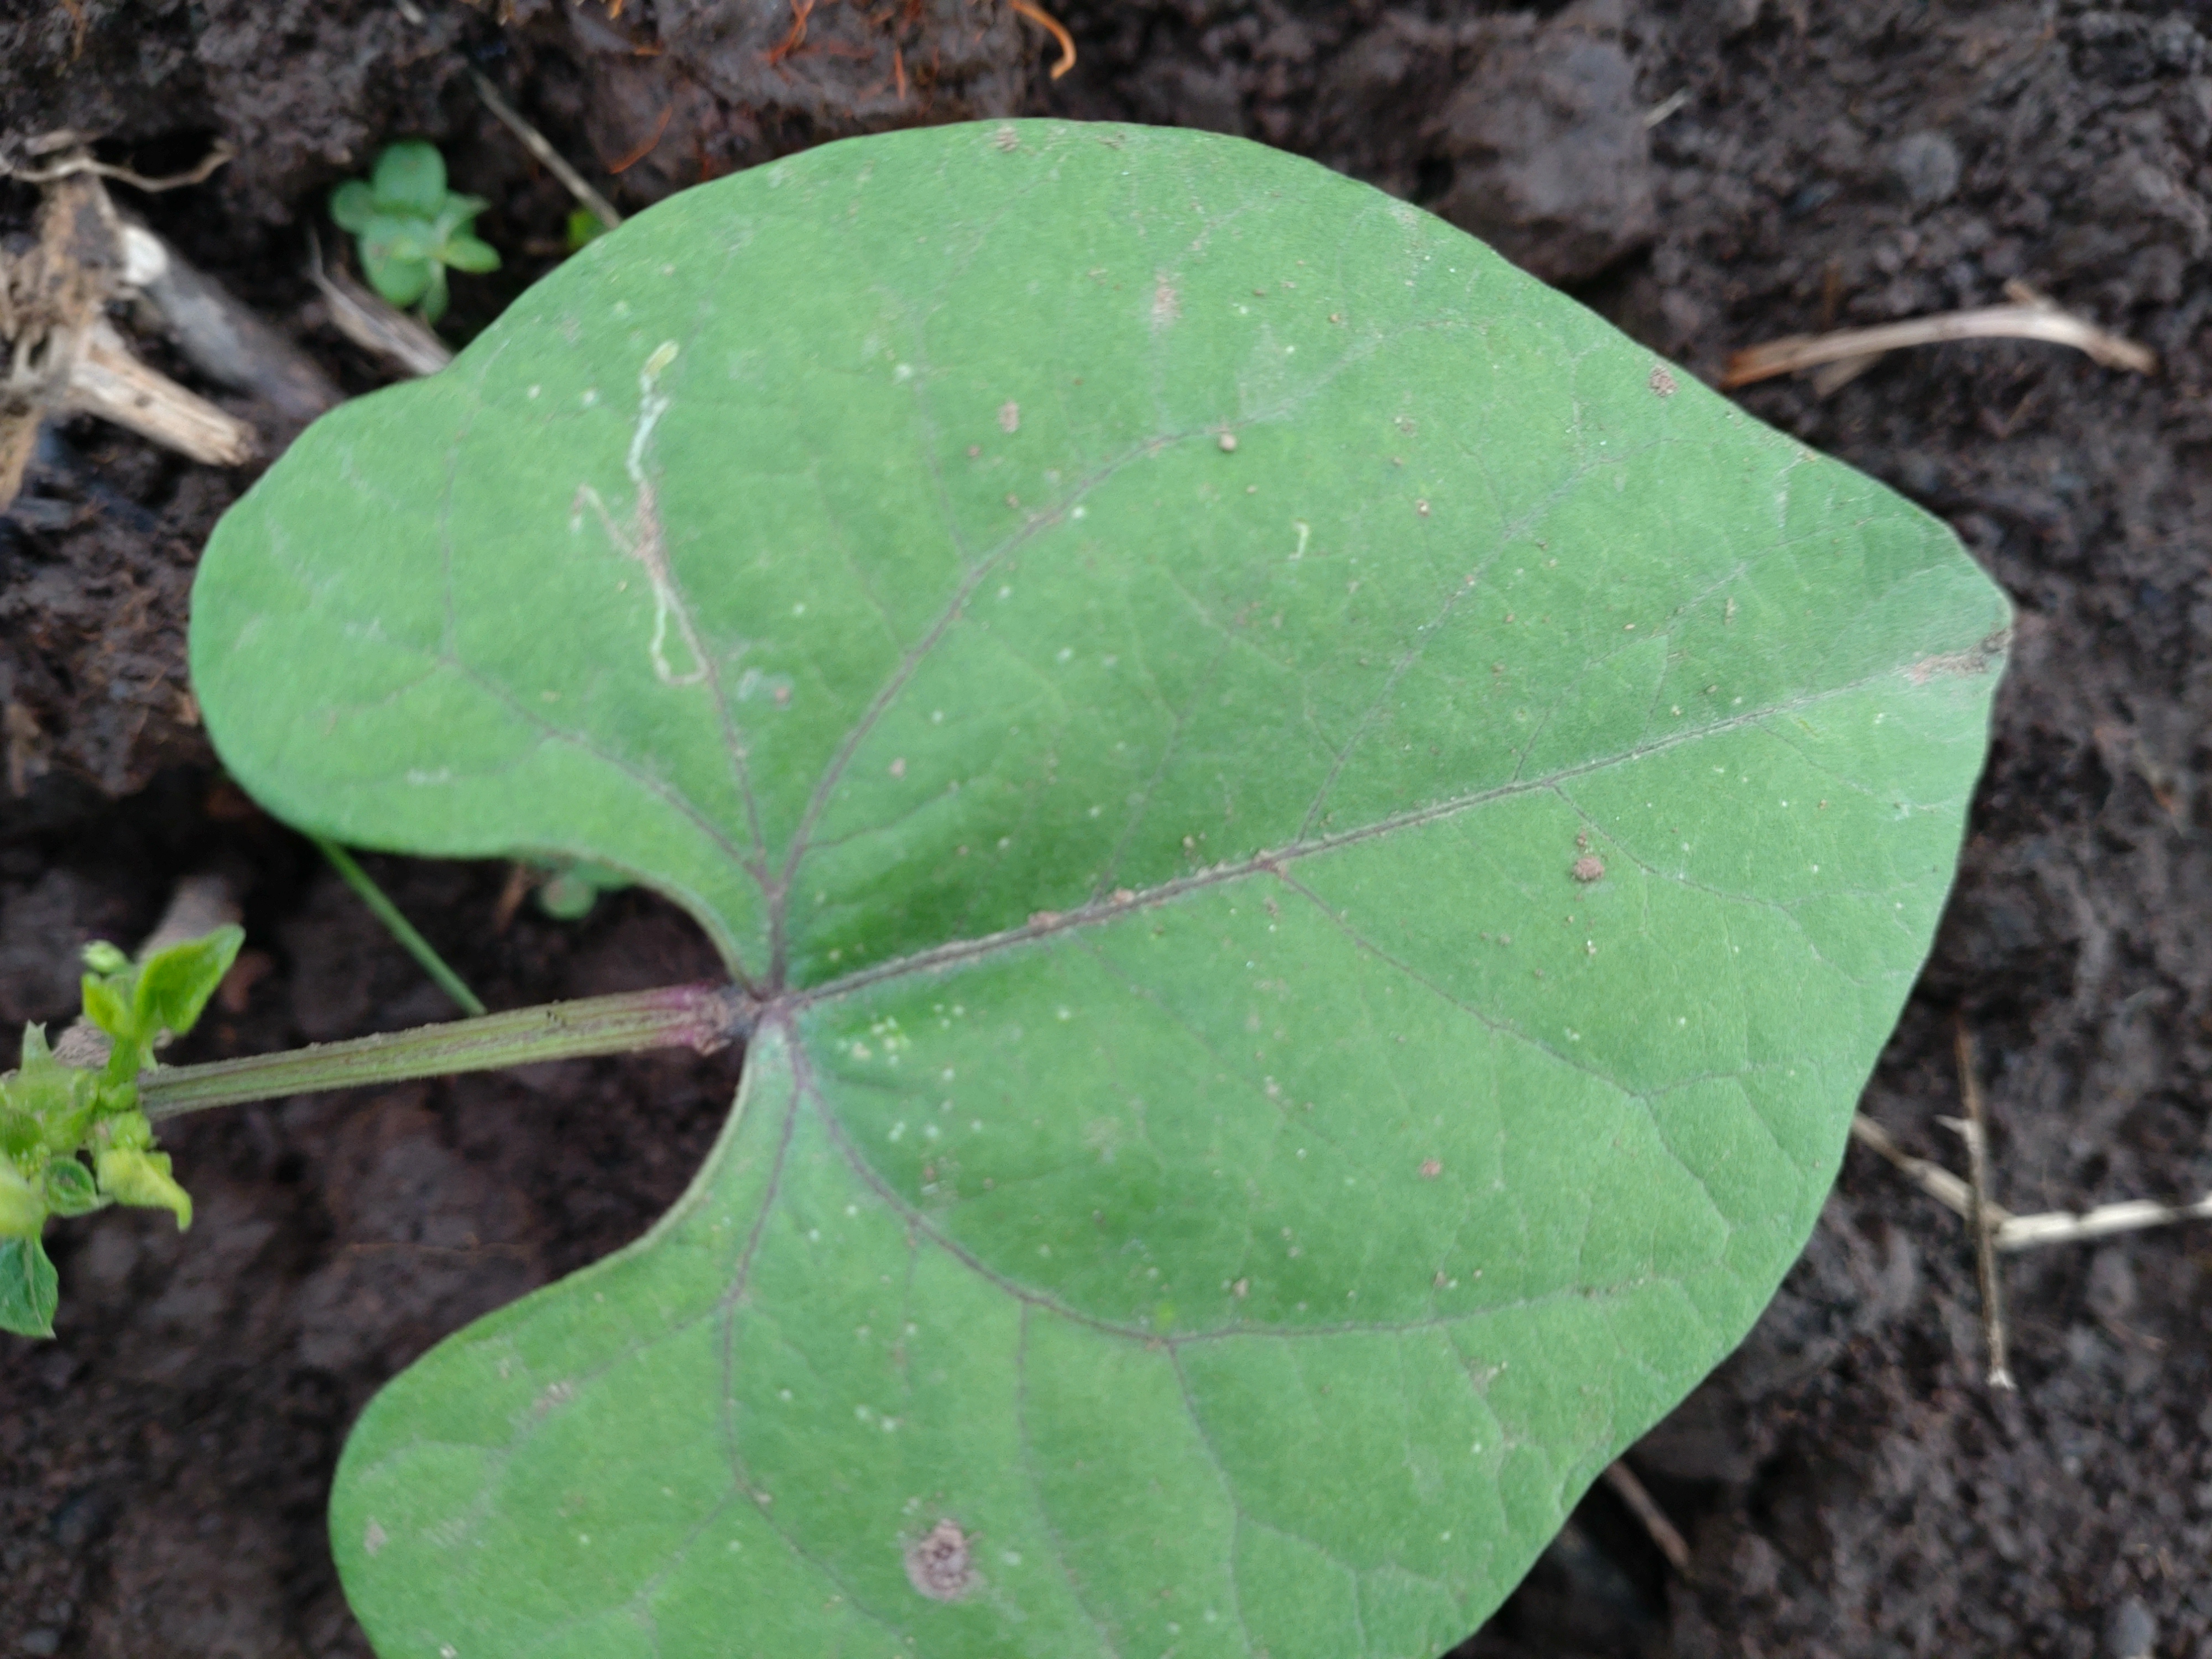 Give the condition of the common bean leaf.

healthy
